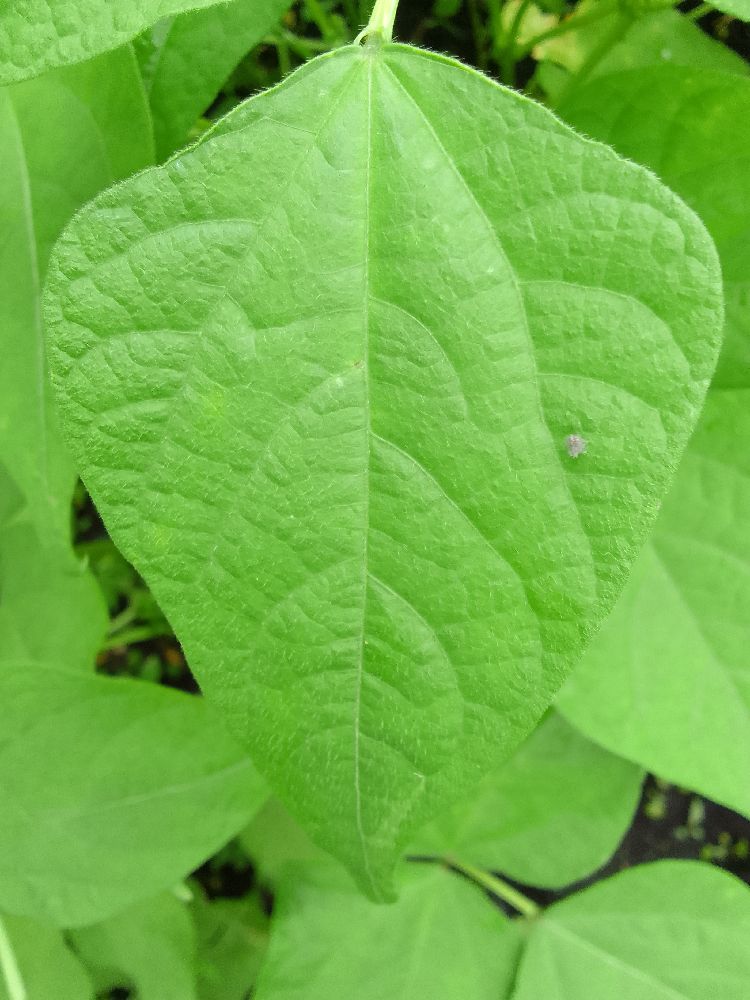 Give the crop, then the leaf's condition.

common bean, healthy
